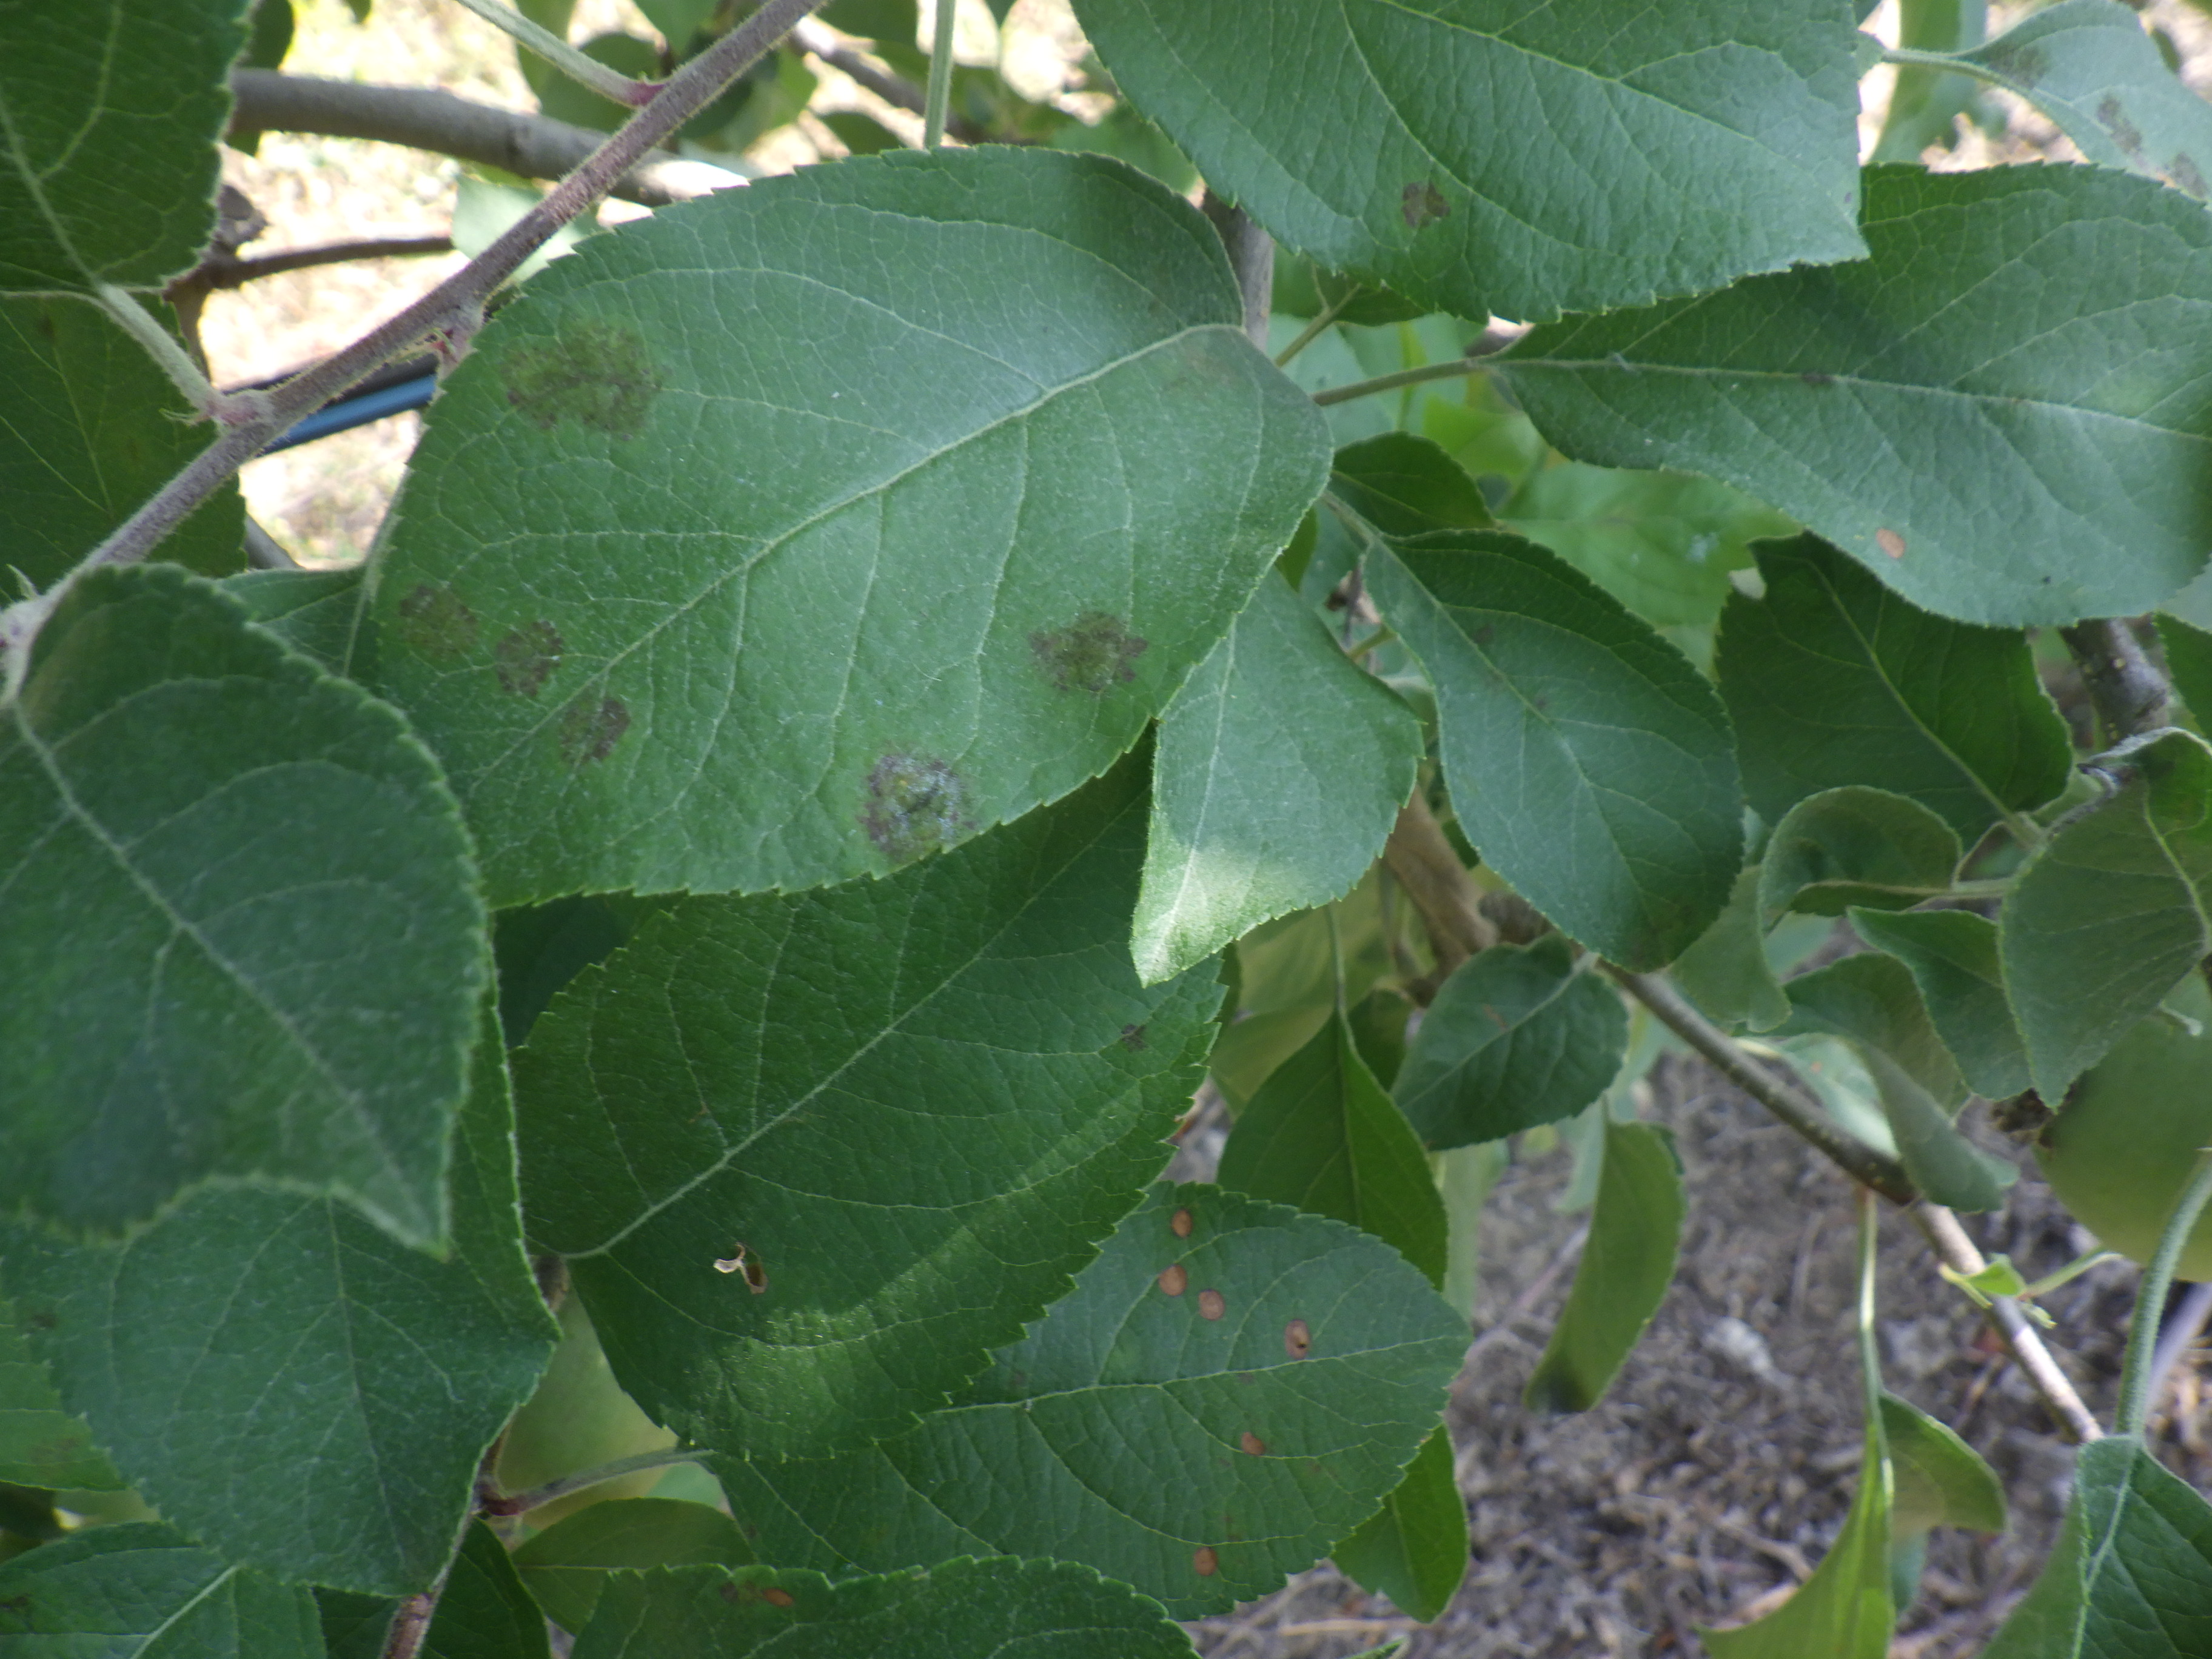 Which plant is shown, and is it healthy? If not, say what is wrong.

apple, alternaria, scab
